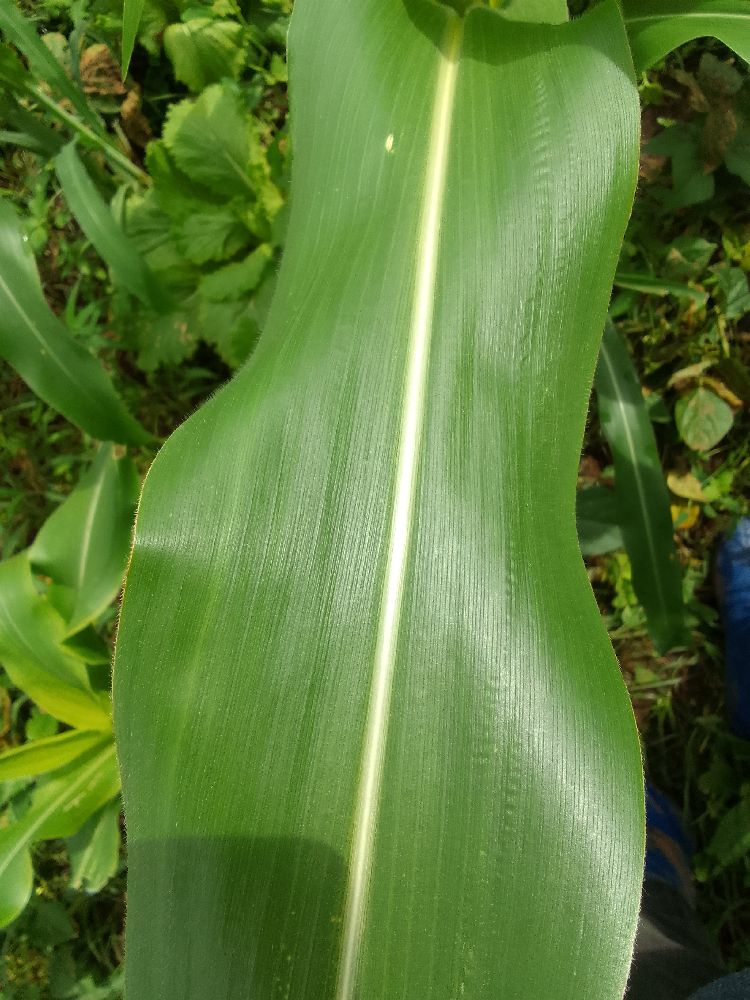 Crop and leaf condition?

maize, healthy
